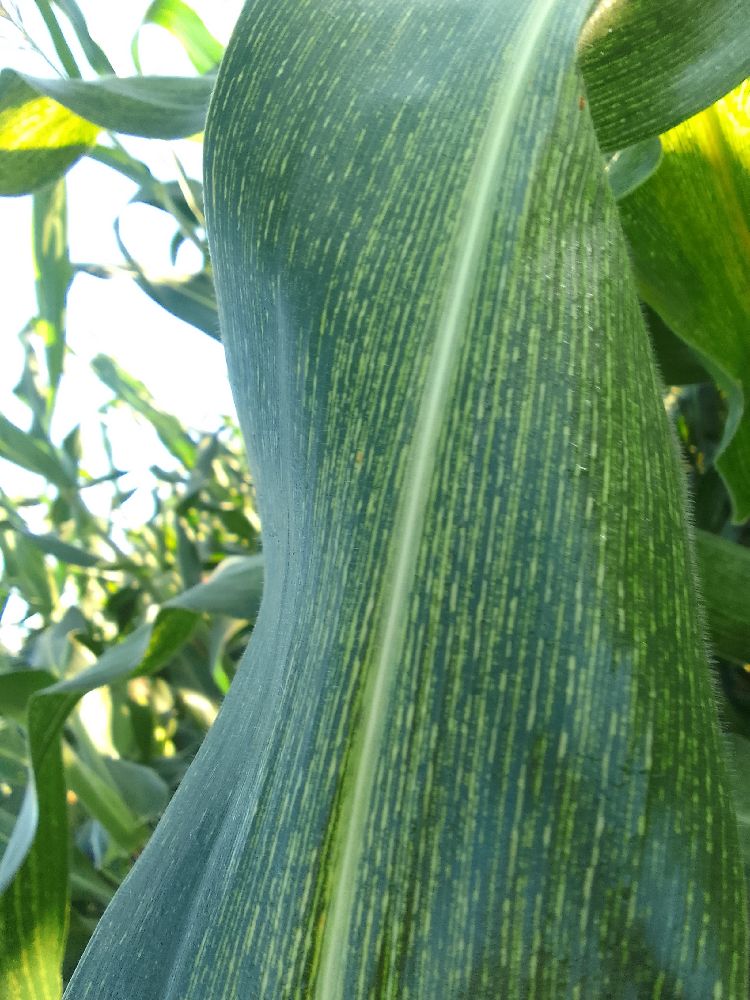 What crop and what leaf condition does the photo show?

maize, maize streak virus
